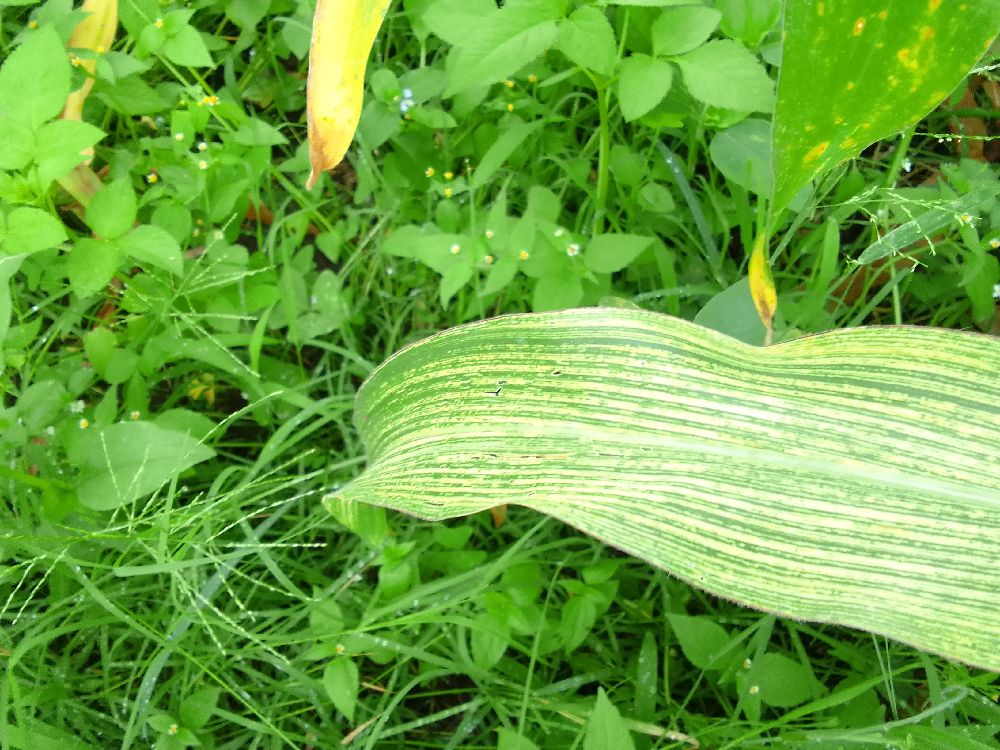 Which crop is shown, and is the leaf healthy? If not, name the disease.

maize, maize streak virus
